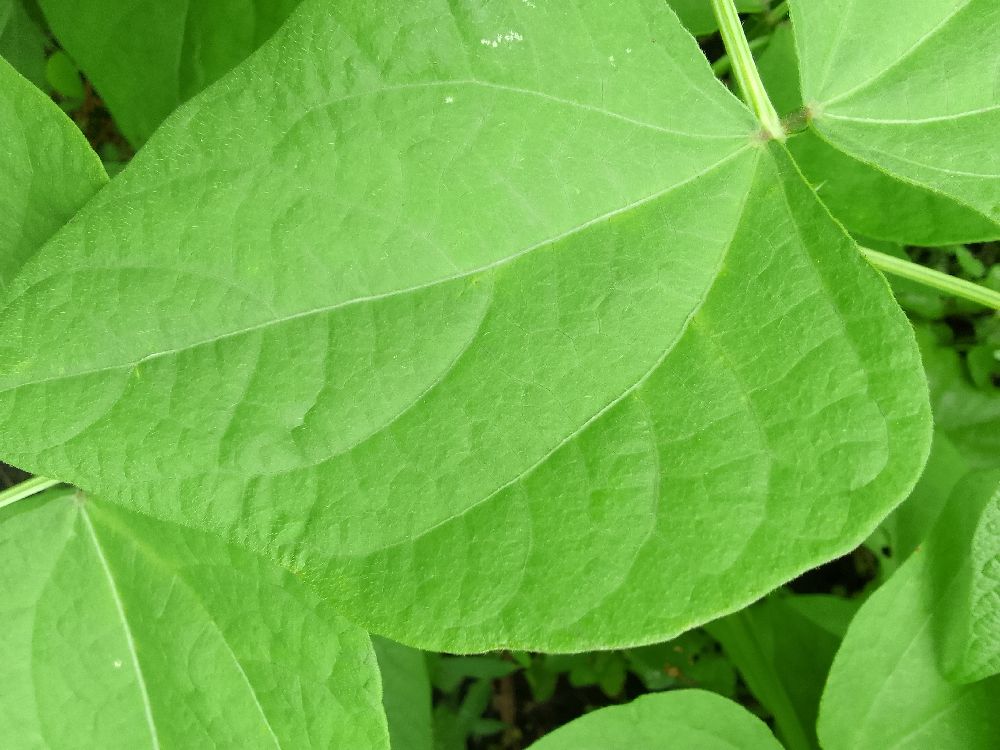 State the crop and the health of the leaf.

common bean, healthy
